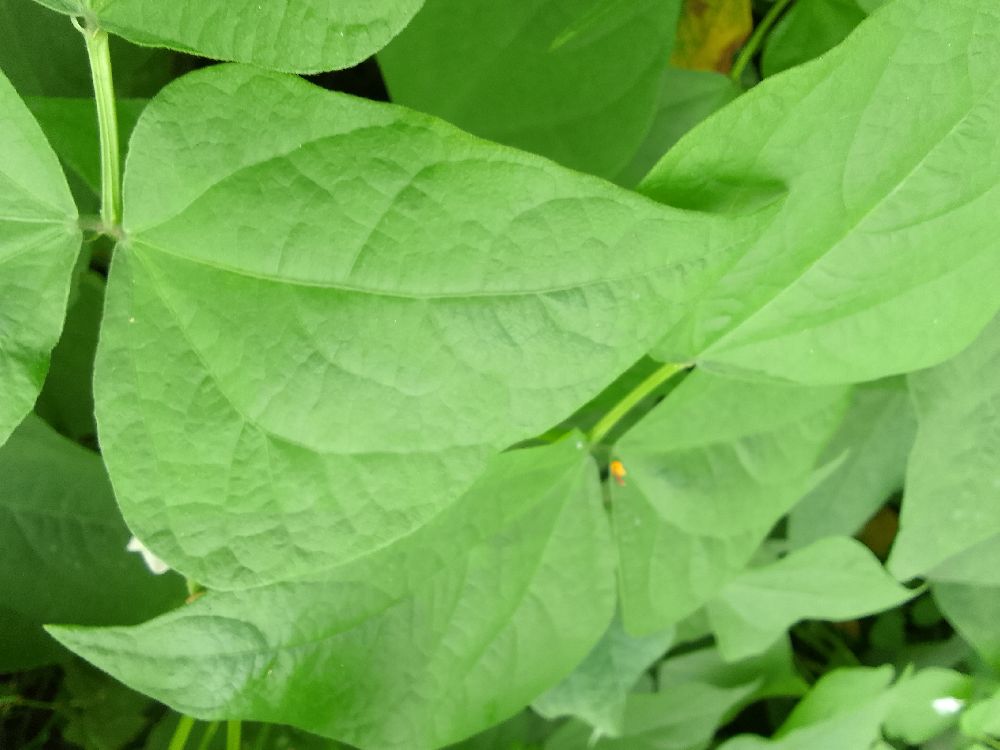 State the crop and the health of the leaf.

common bean, healthy
